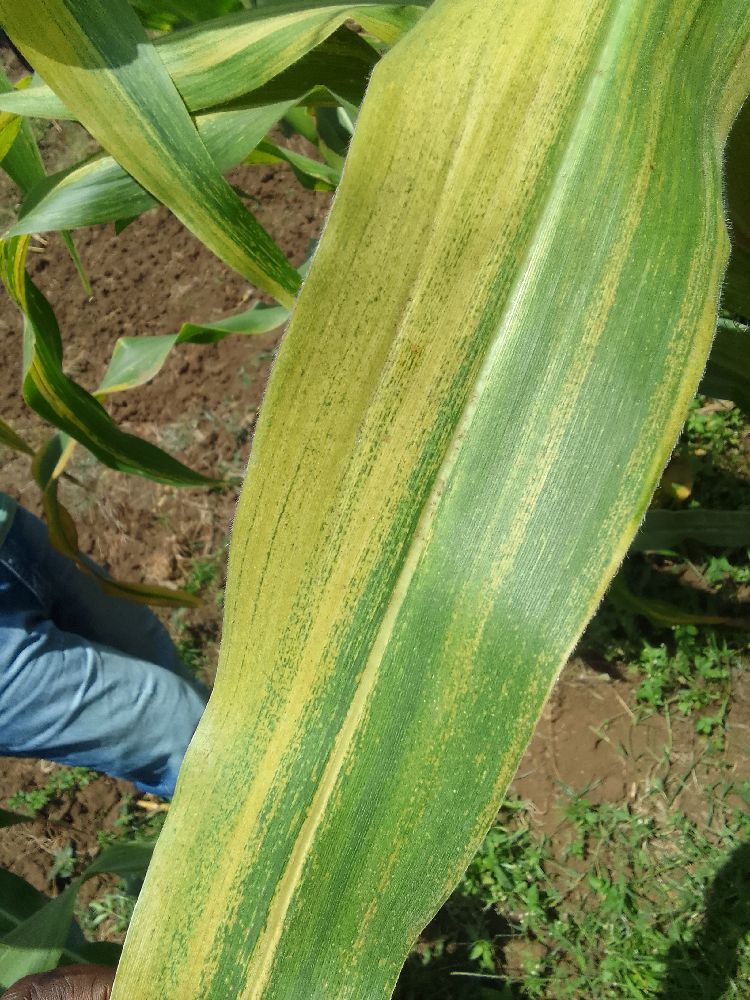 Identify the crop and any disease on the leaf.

maize, maize lethal necrosis
